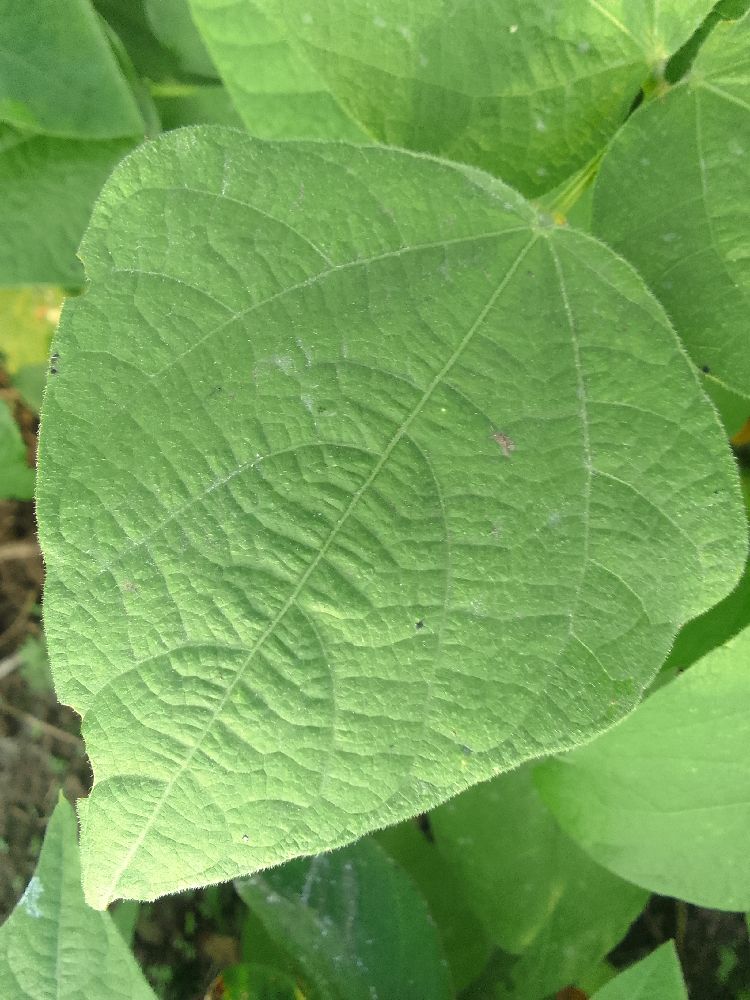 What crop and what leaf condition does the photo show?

common bean, healthy
